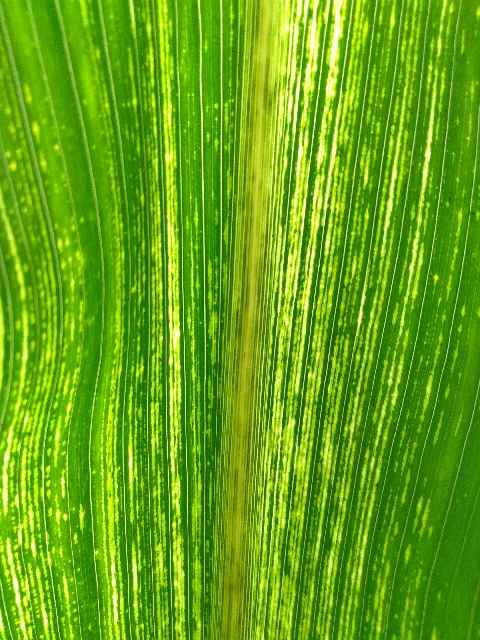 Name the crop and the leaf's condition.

maize, maize streak virus
